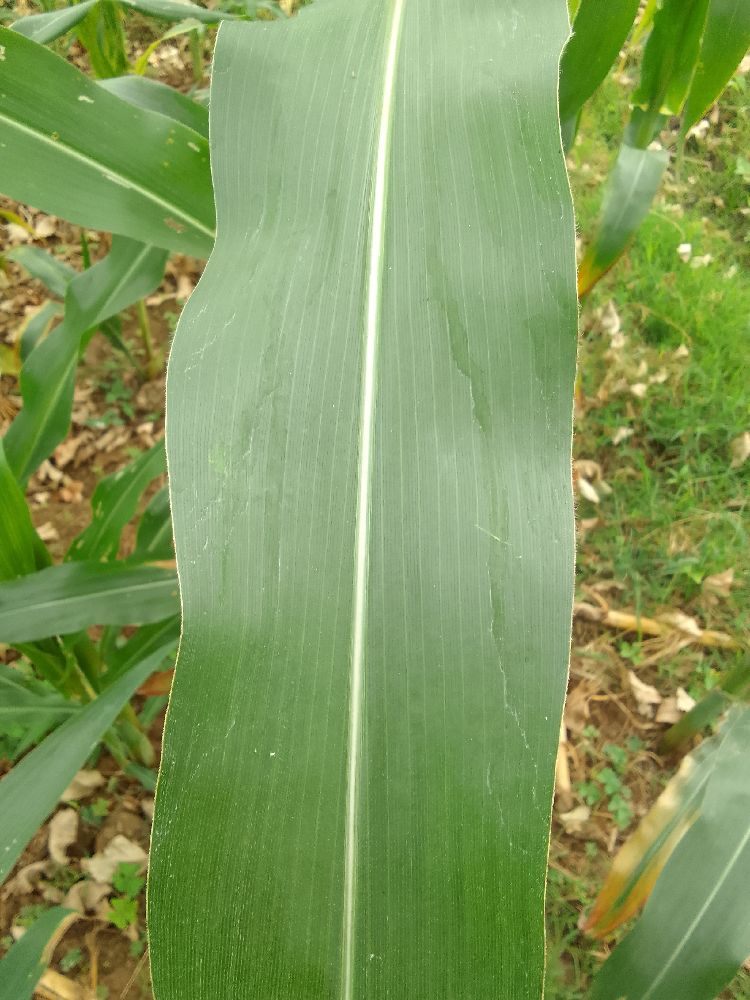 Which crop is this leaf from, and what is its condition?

maize, healthy
